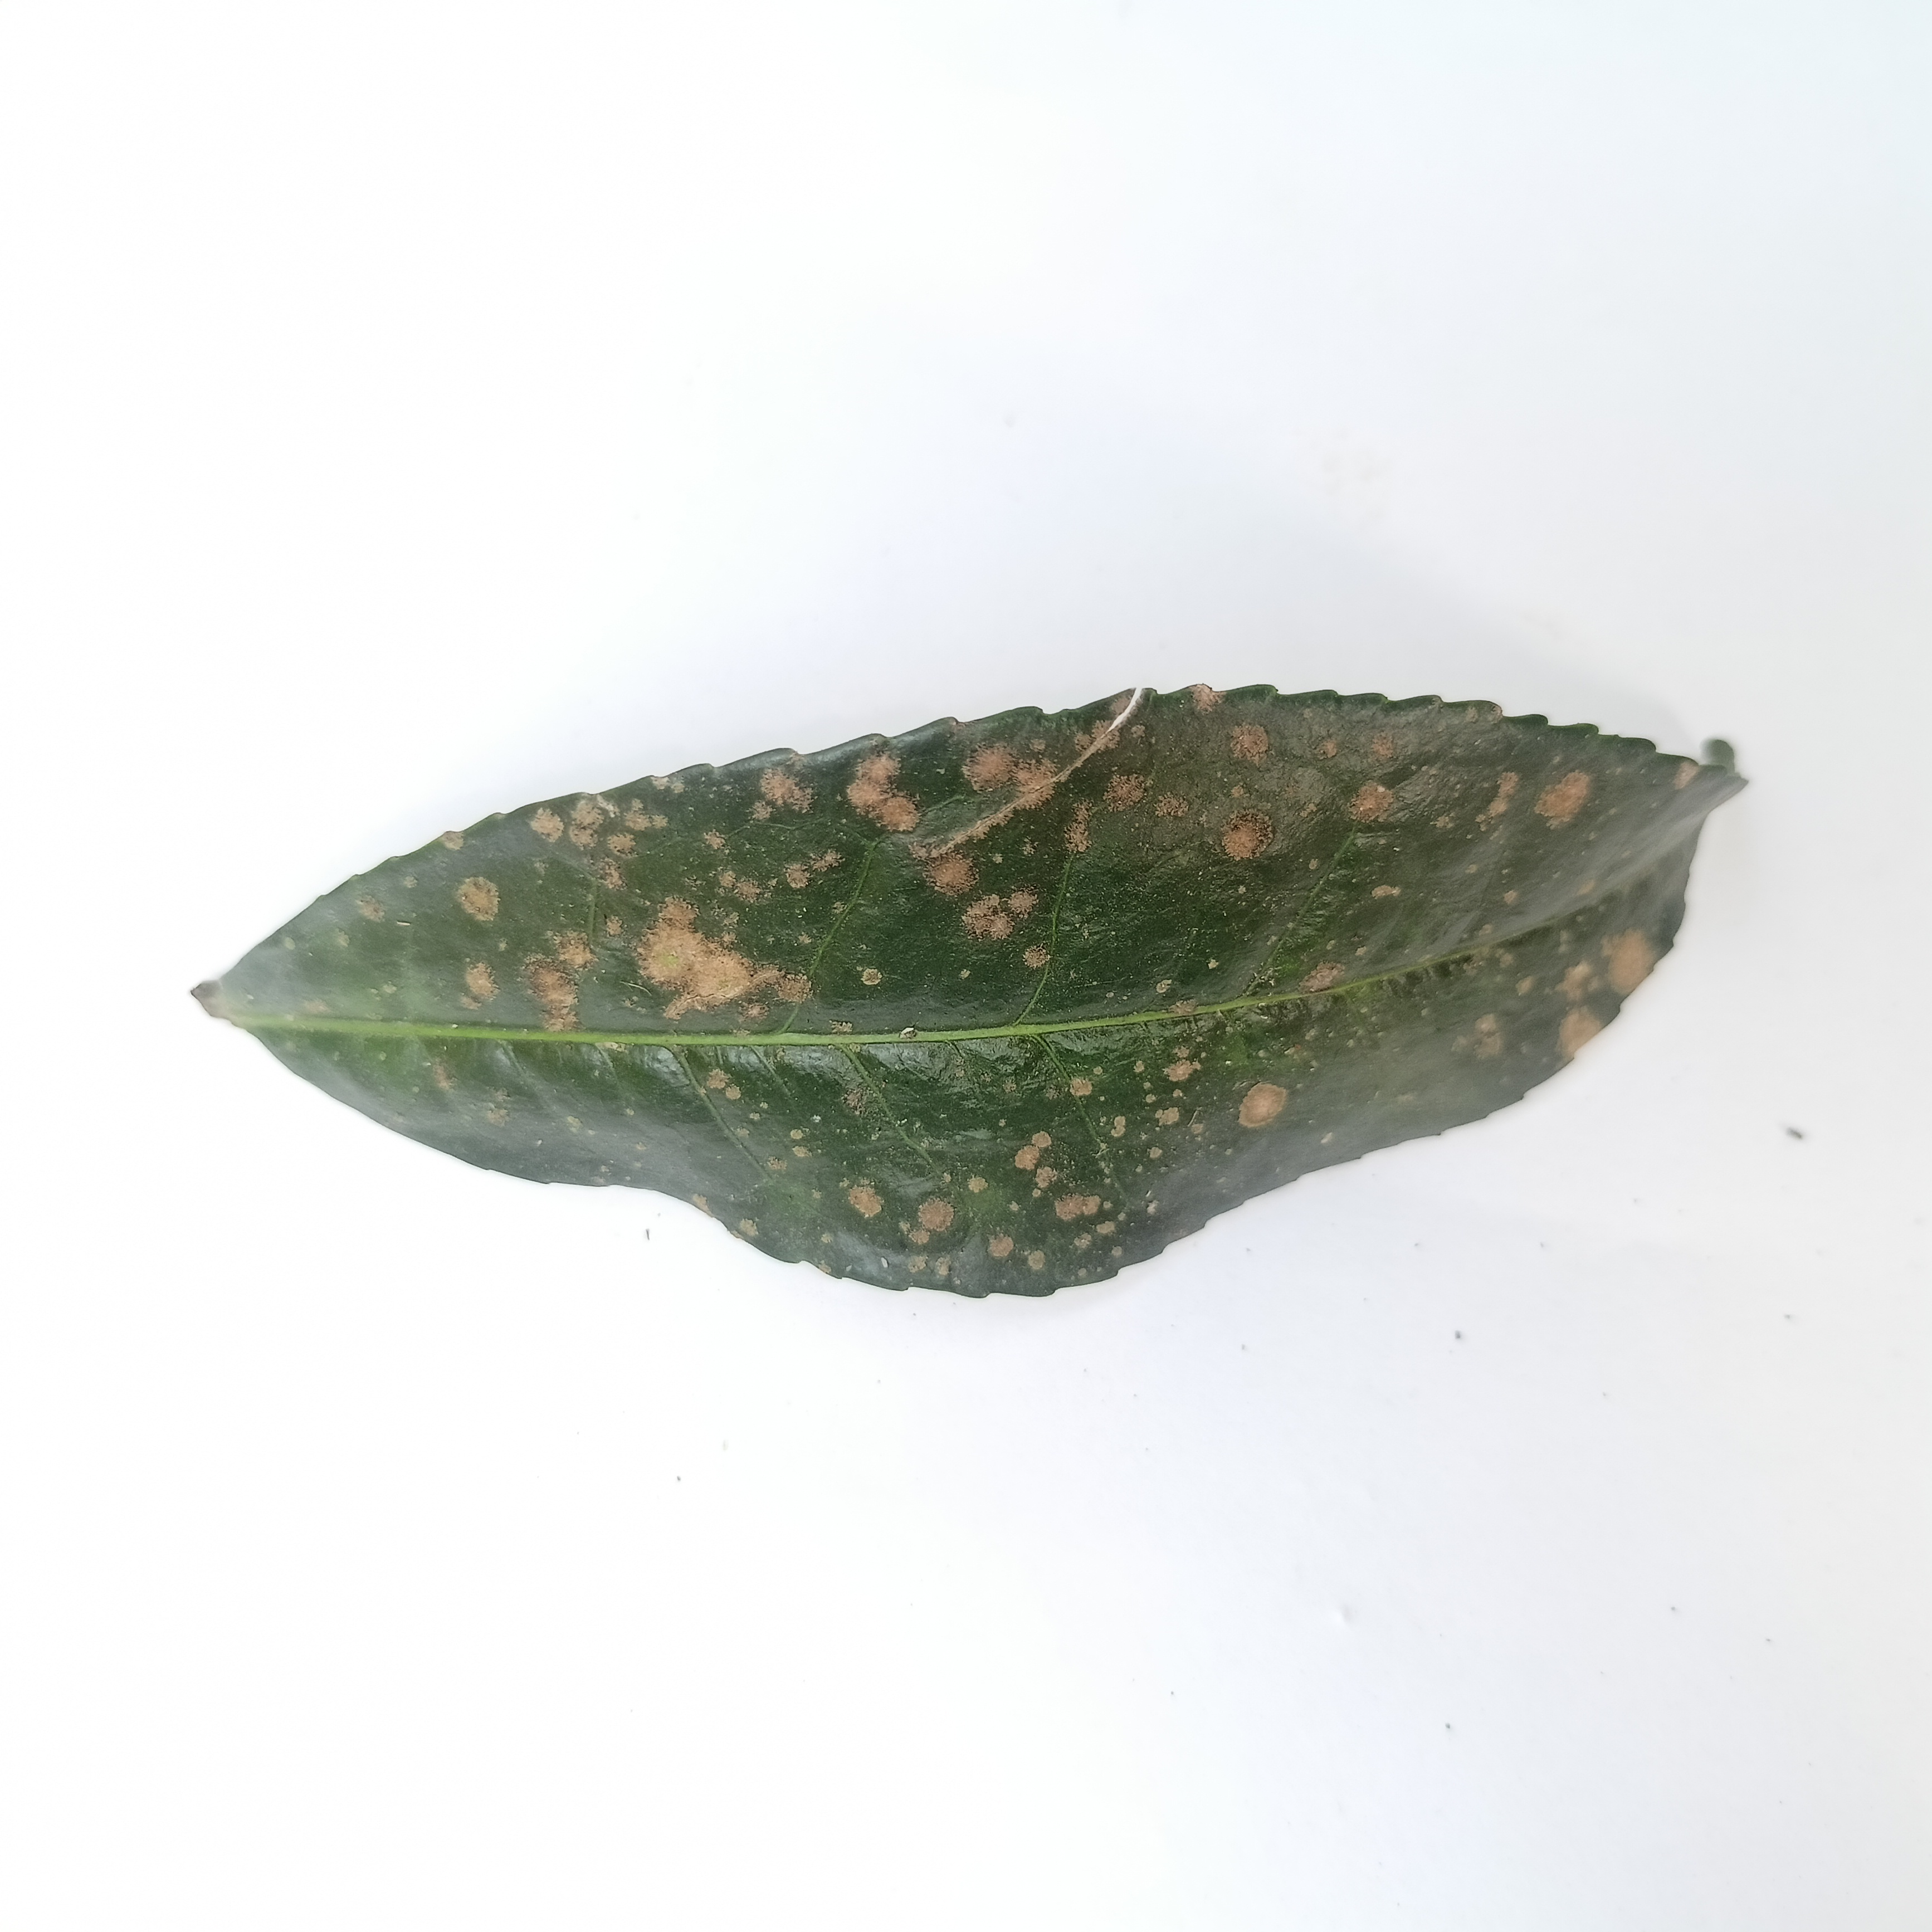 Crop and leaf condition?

tea, algal leaf
